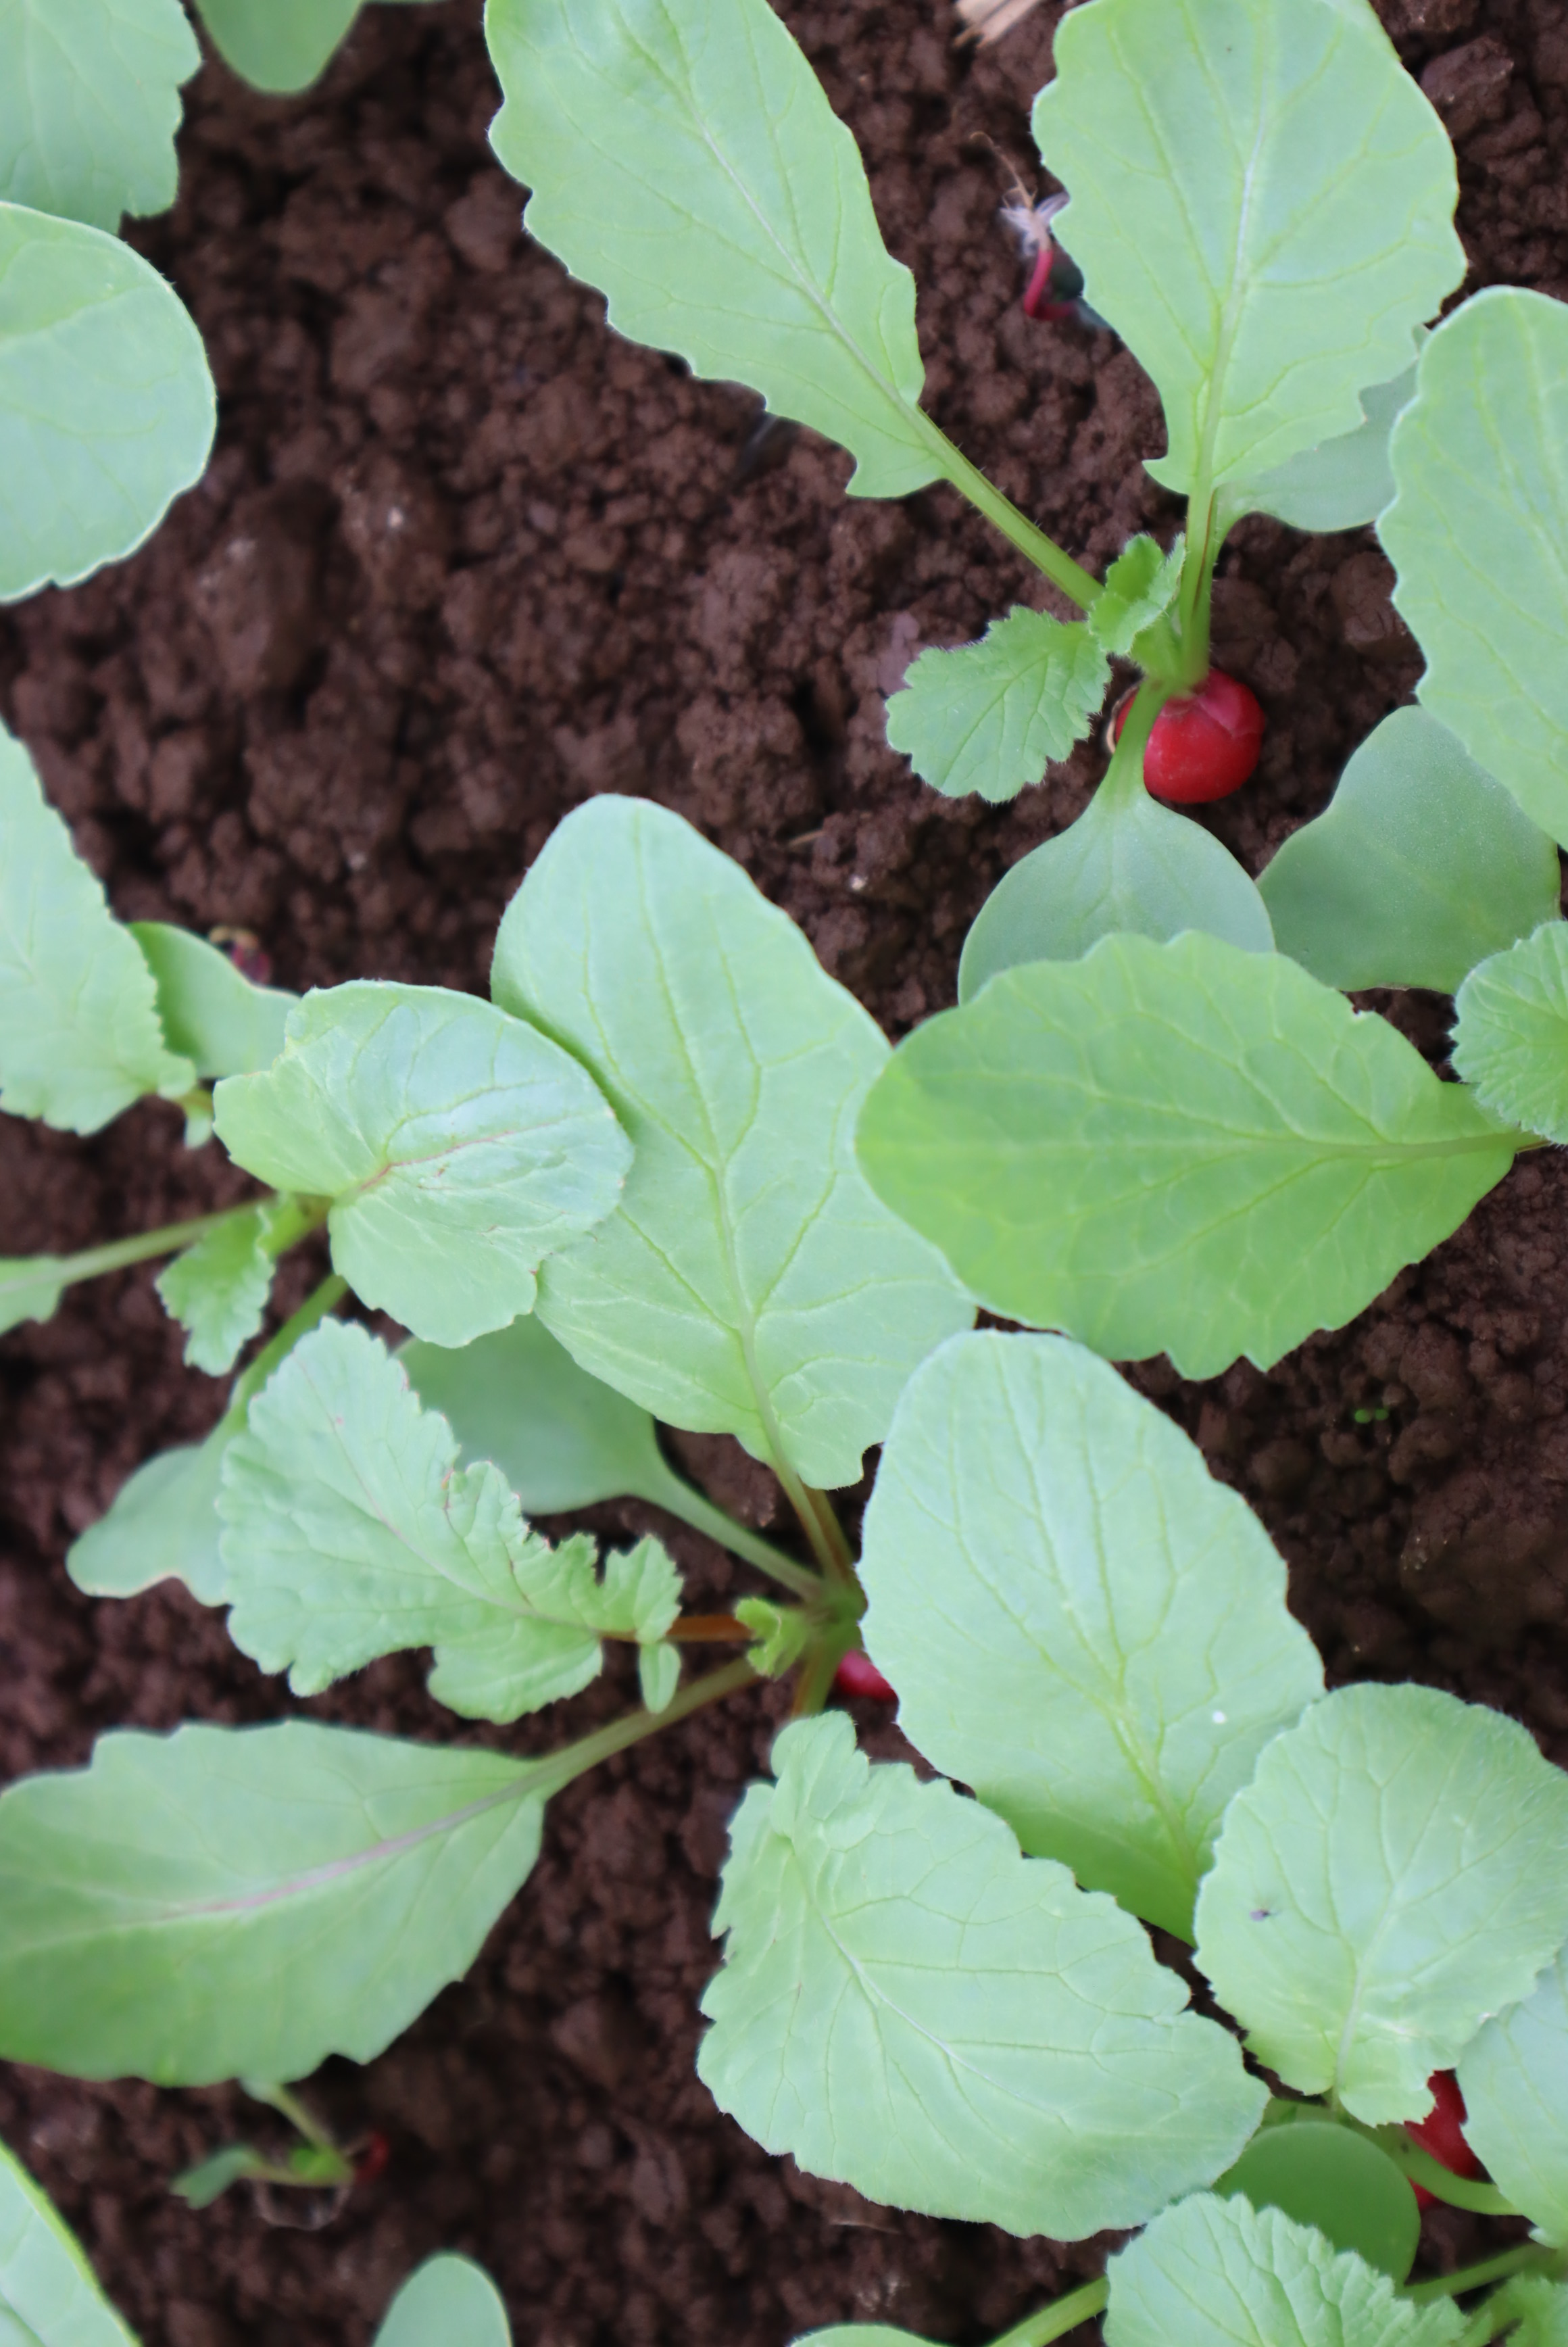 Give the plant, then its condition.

radish, healthy
